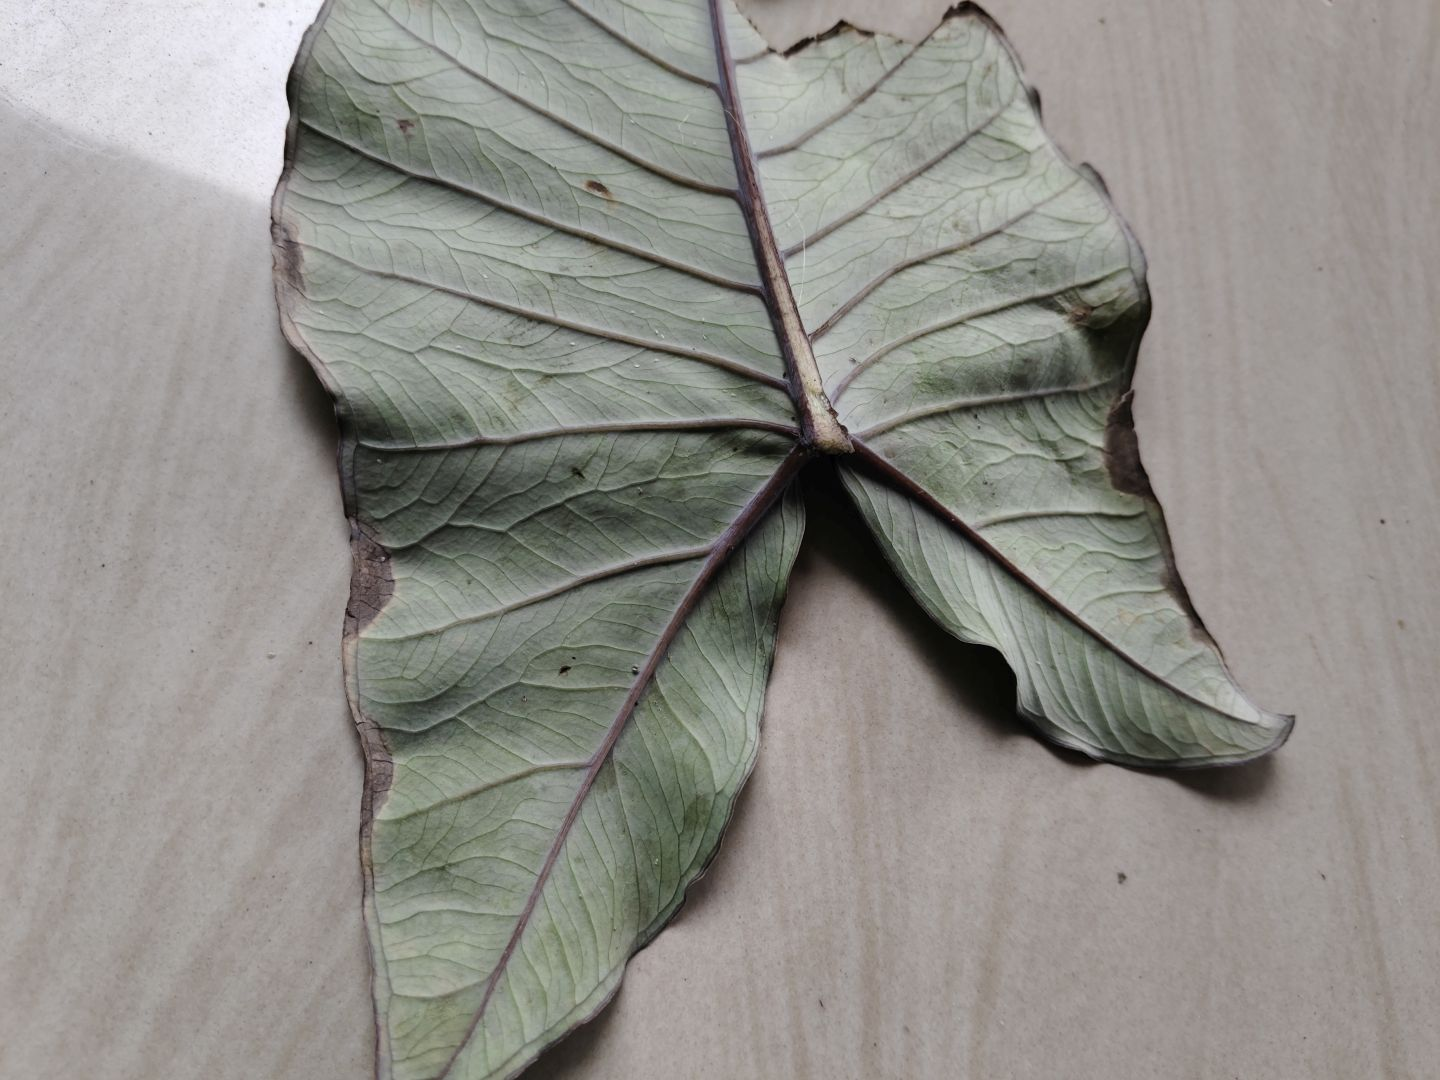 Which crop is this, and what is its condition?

taro, leaf blight
